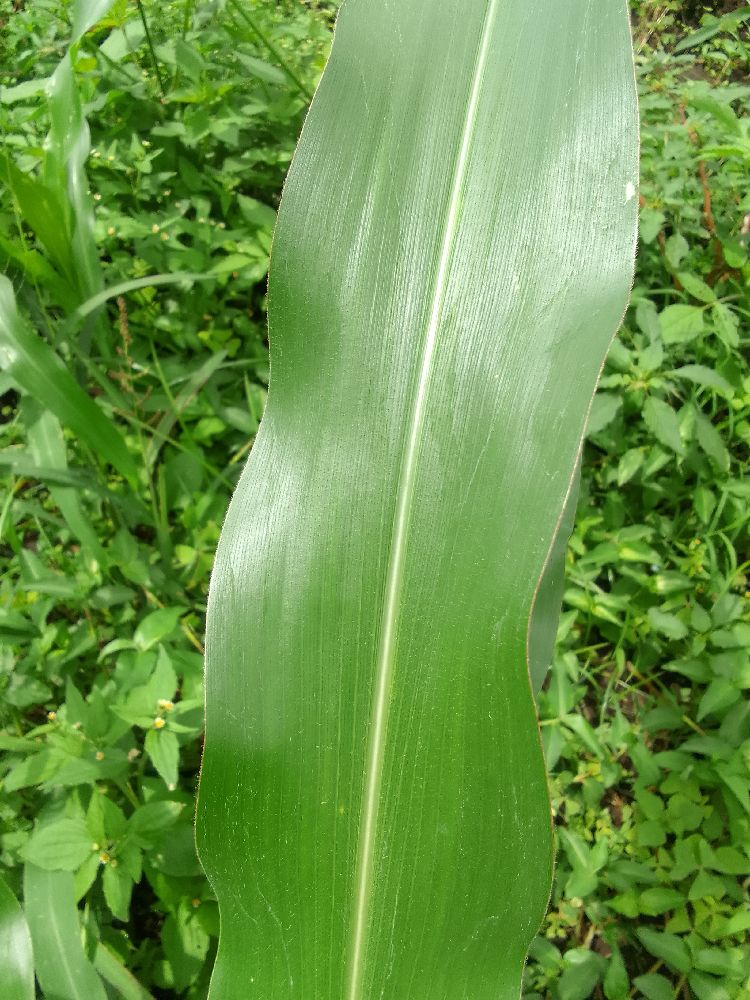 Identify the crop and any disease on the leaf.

maize, healthy
